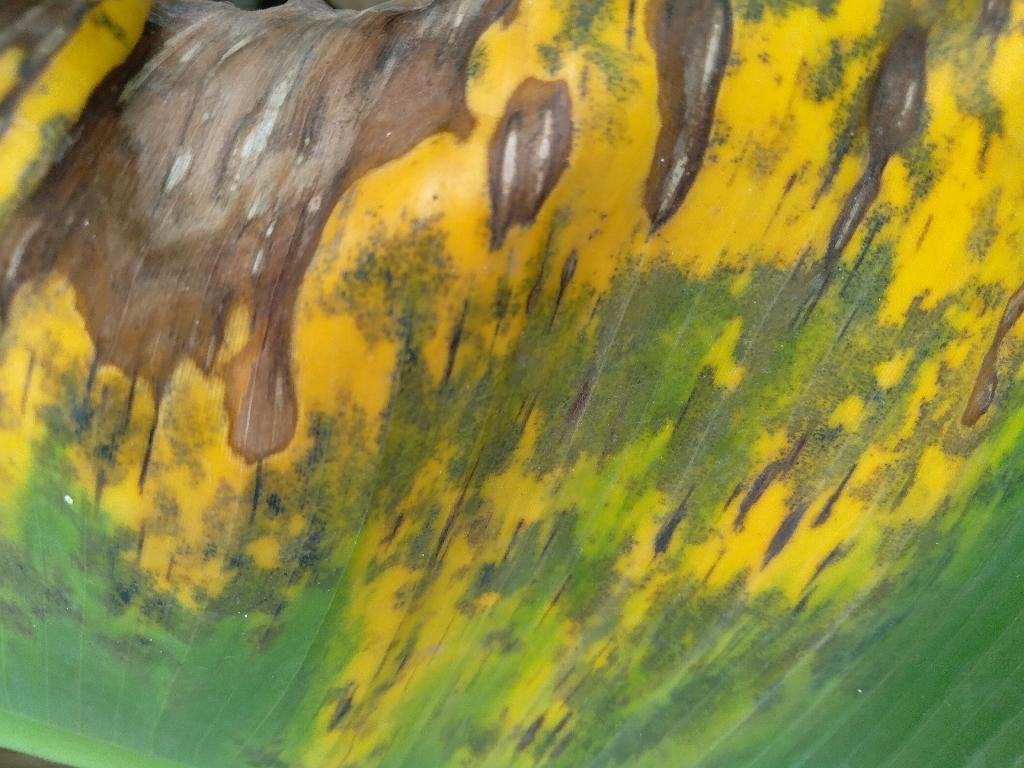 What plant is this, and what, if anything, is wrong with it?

banana, black sigatoka
